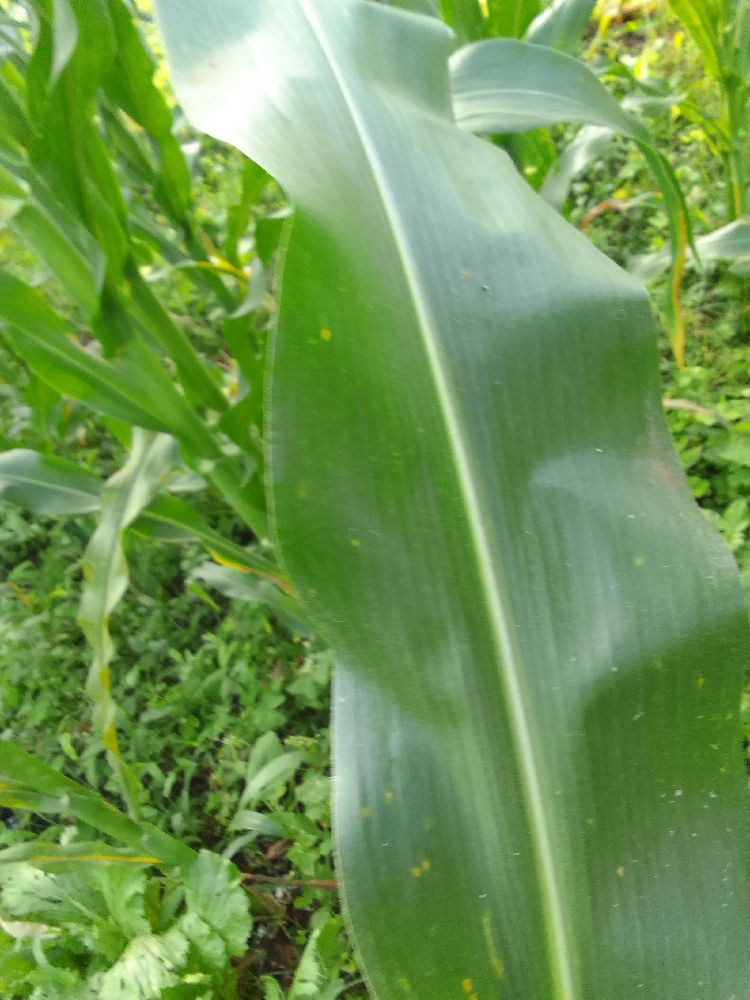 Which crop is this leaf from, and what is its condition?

maize, healthy
